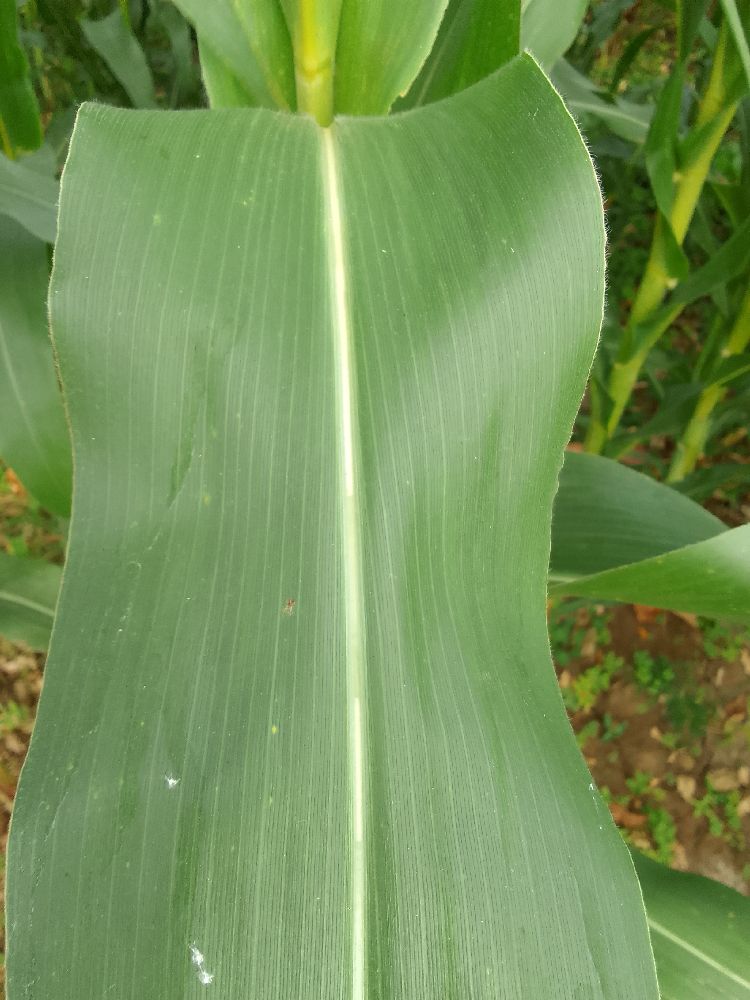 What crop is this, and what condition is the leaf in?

maize, healthy
